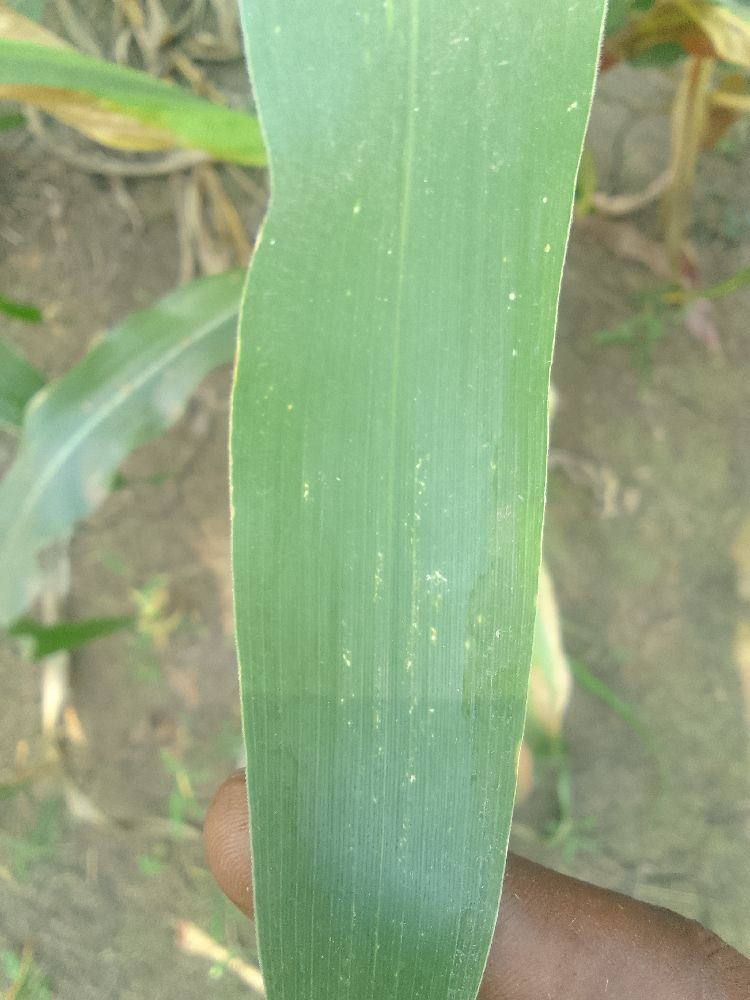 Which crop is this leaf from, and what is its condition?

maize, healthy
